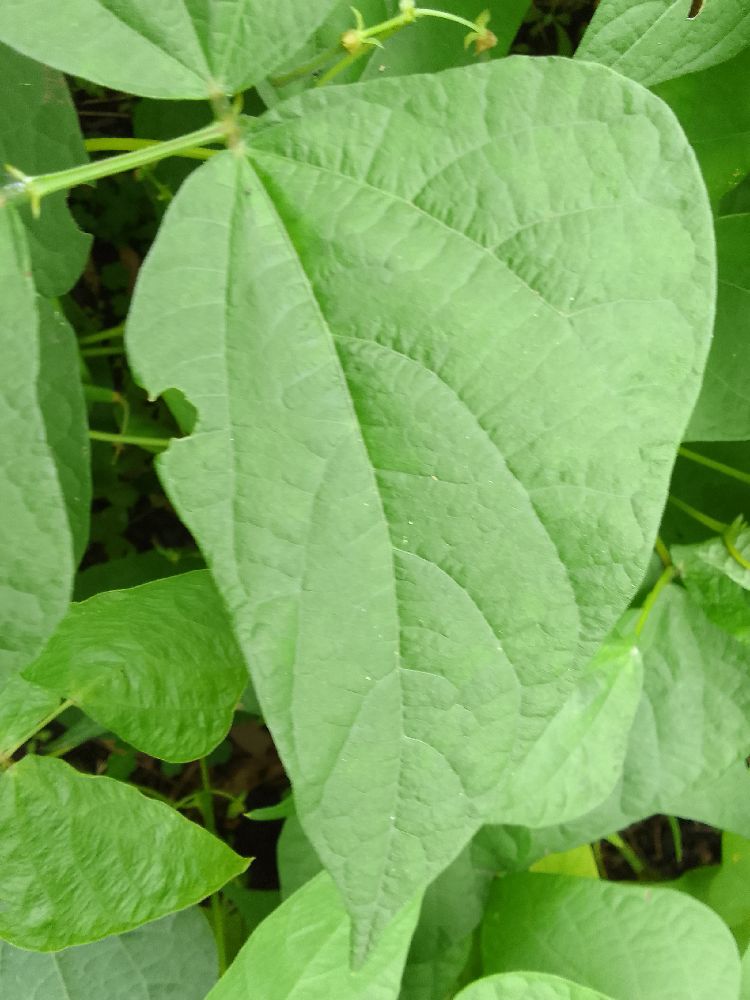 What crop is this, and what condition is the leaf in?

common bean, healthy
